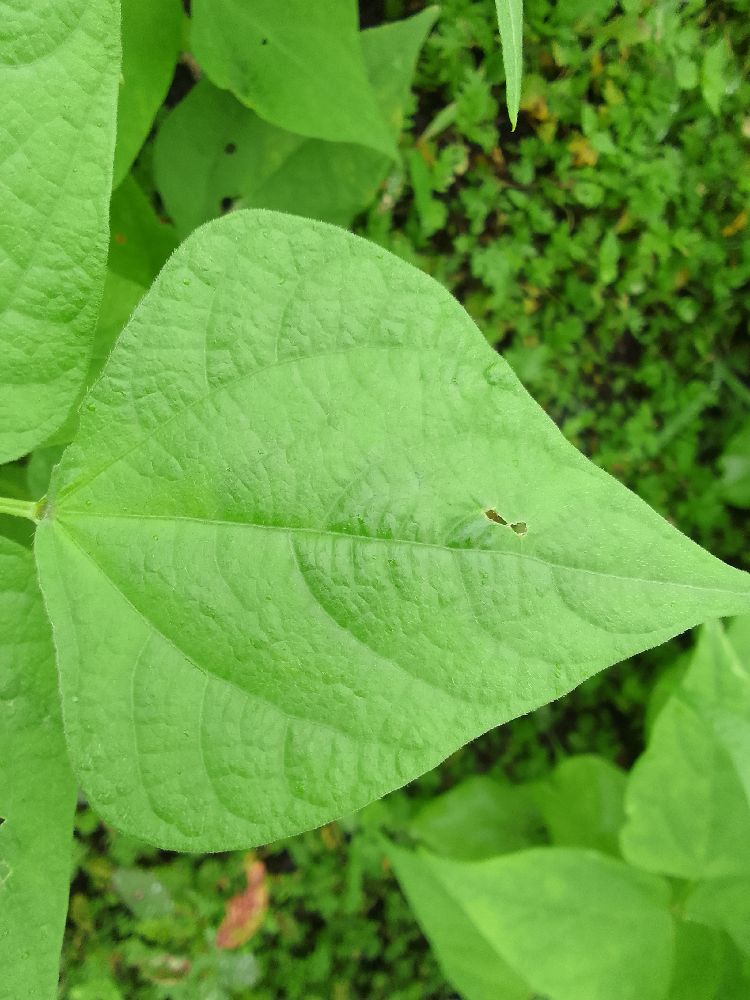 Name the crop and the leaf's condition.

common bean, healthy
